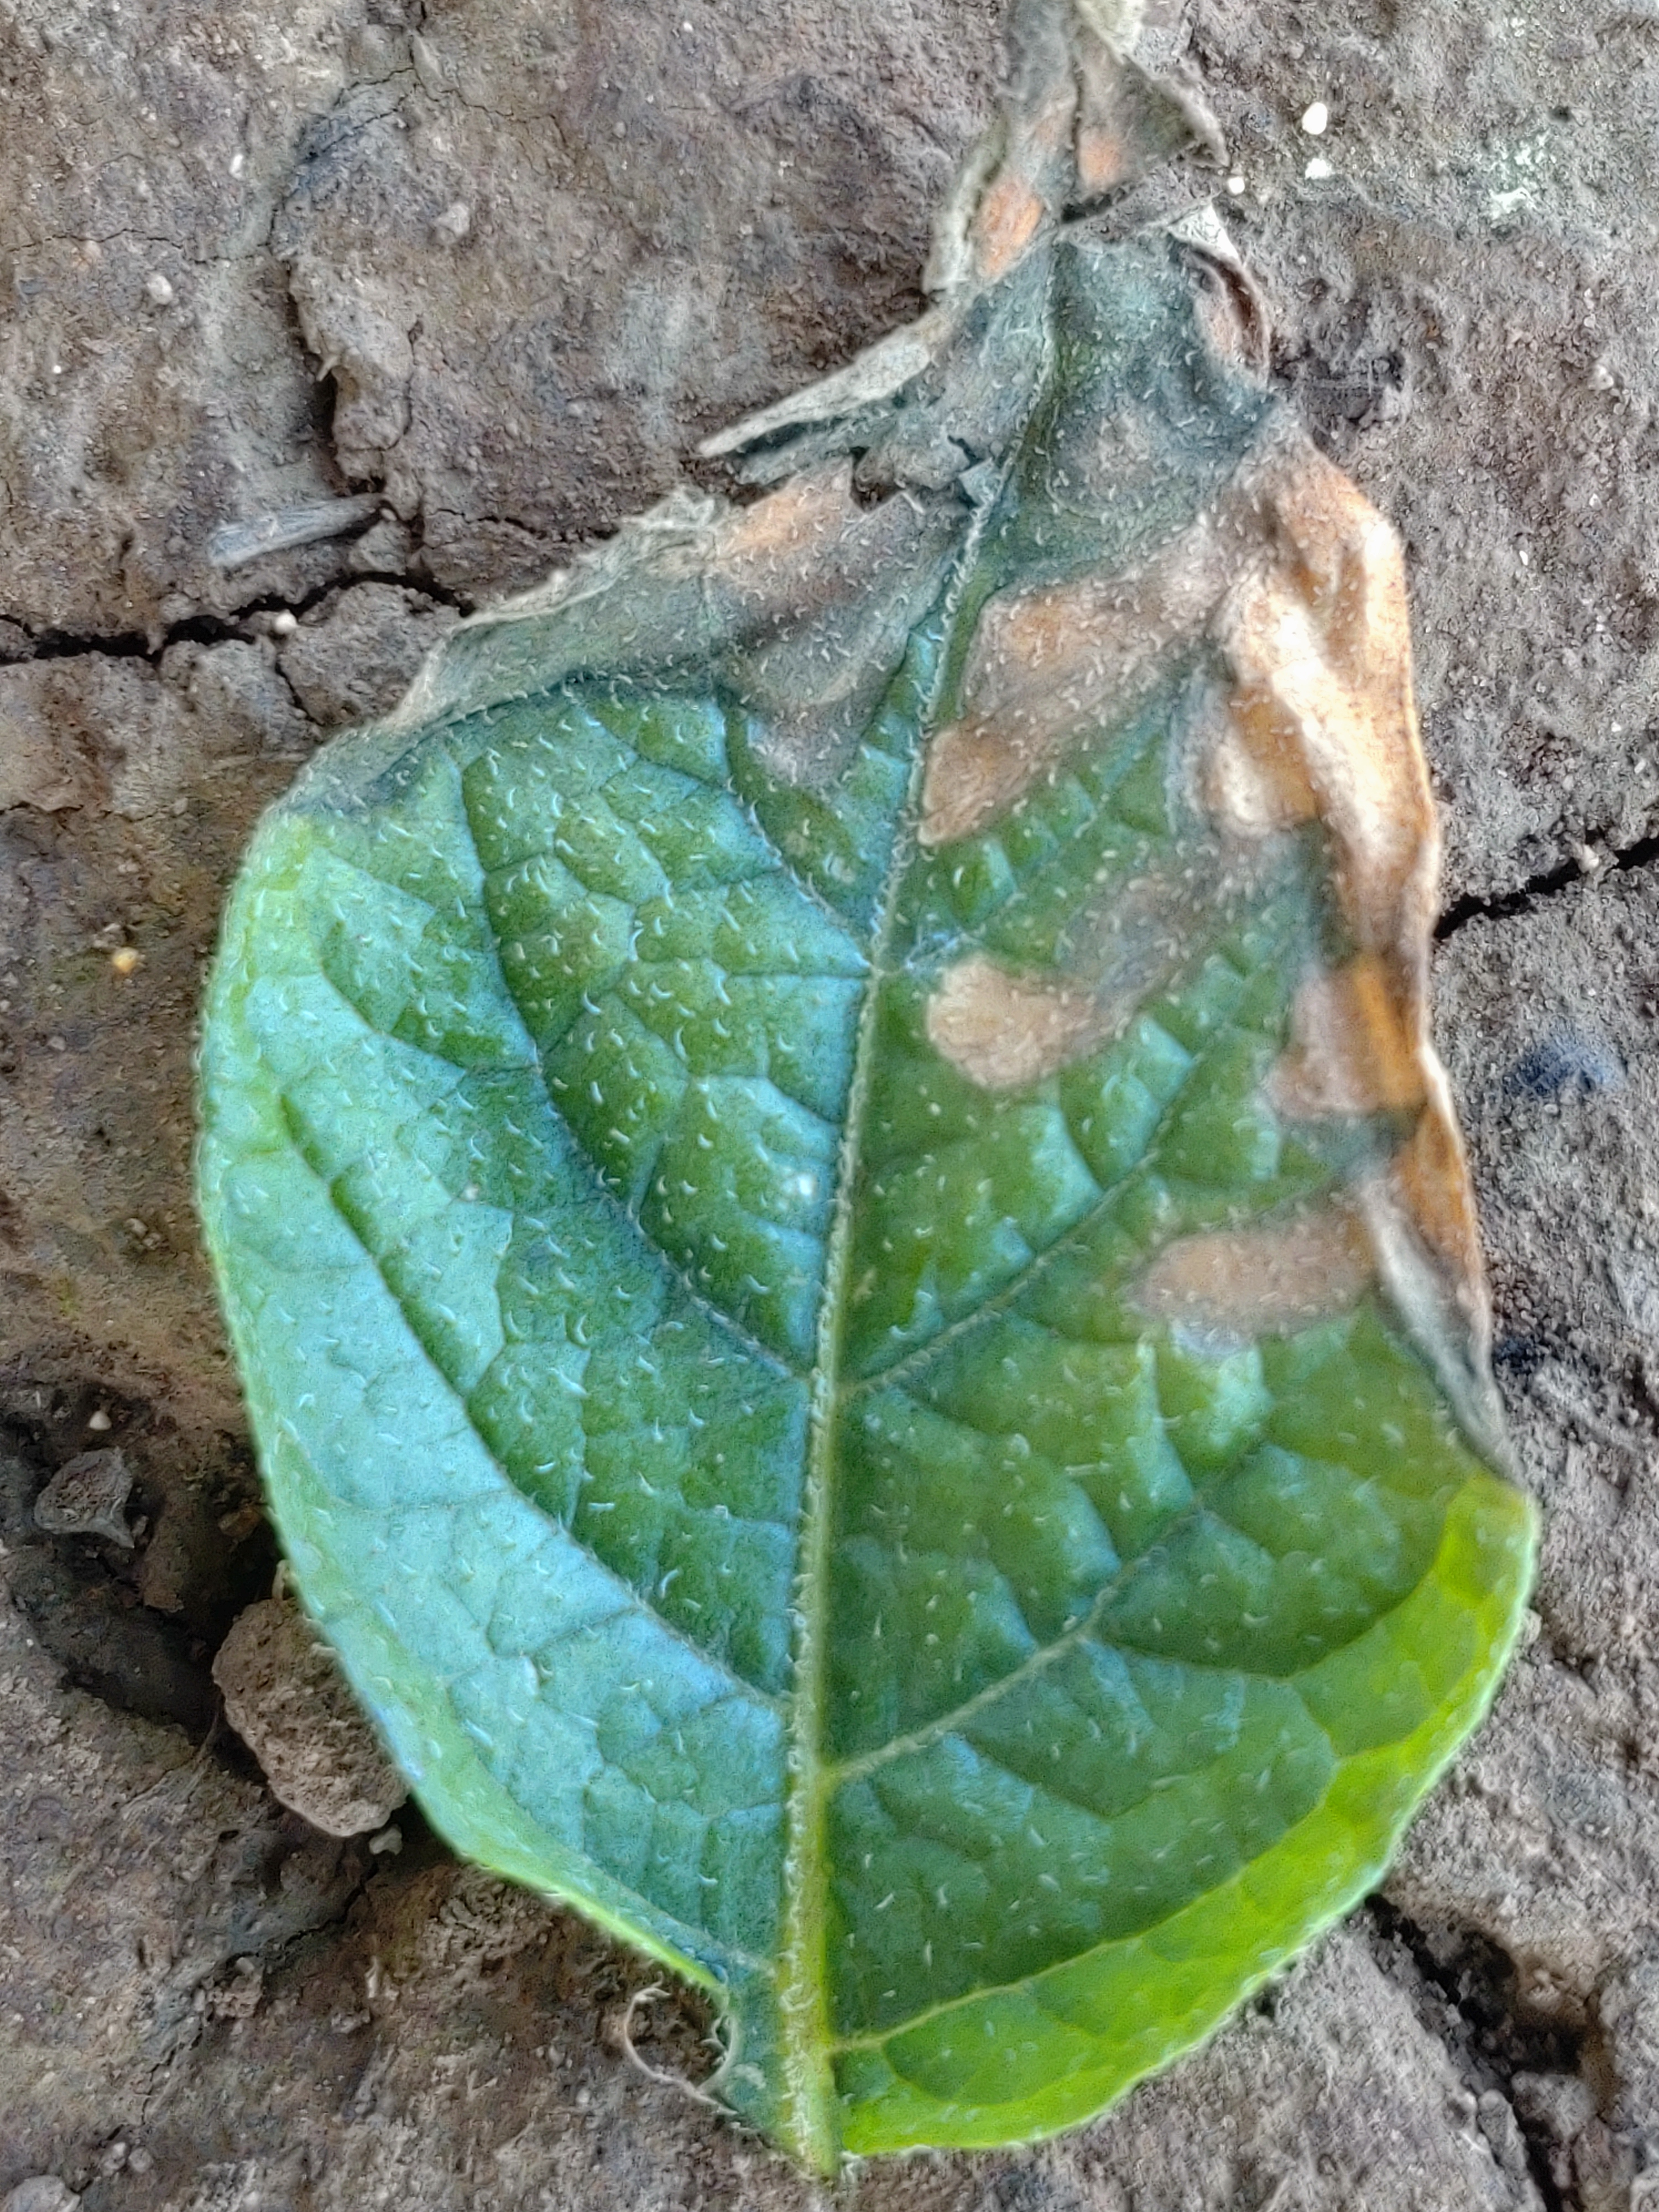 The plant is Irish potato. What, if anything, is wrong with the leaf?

early blight
